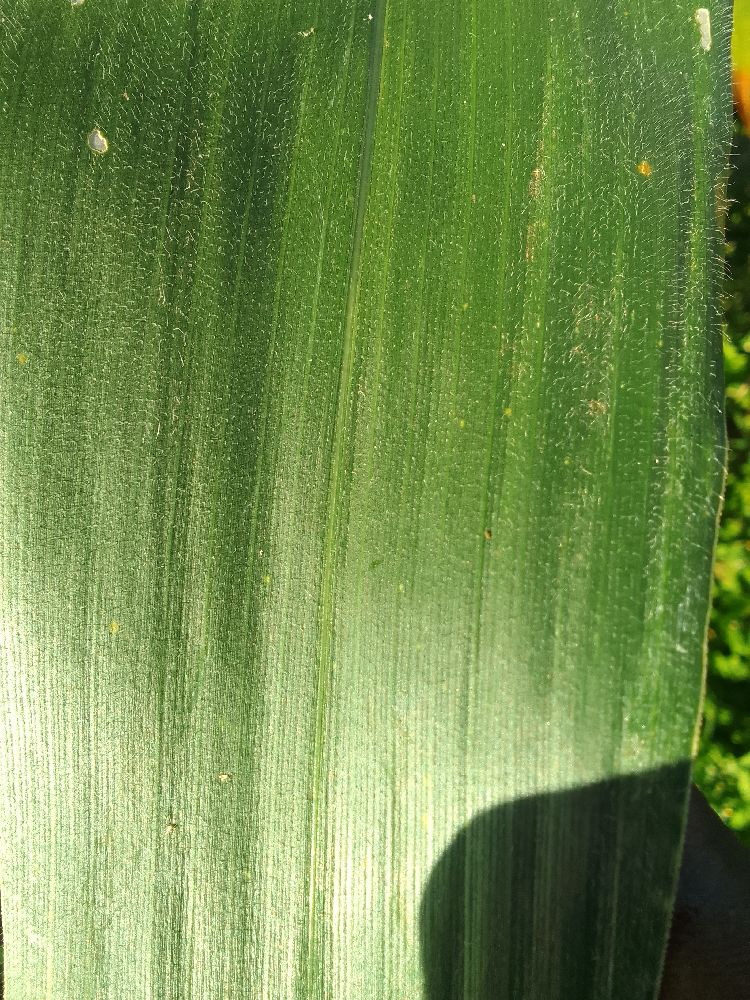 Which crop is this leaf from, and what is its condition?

maize, healthy
